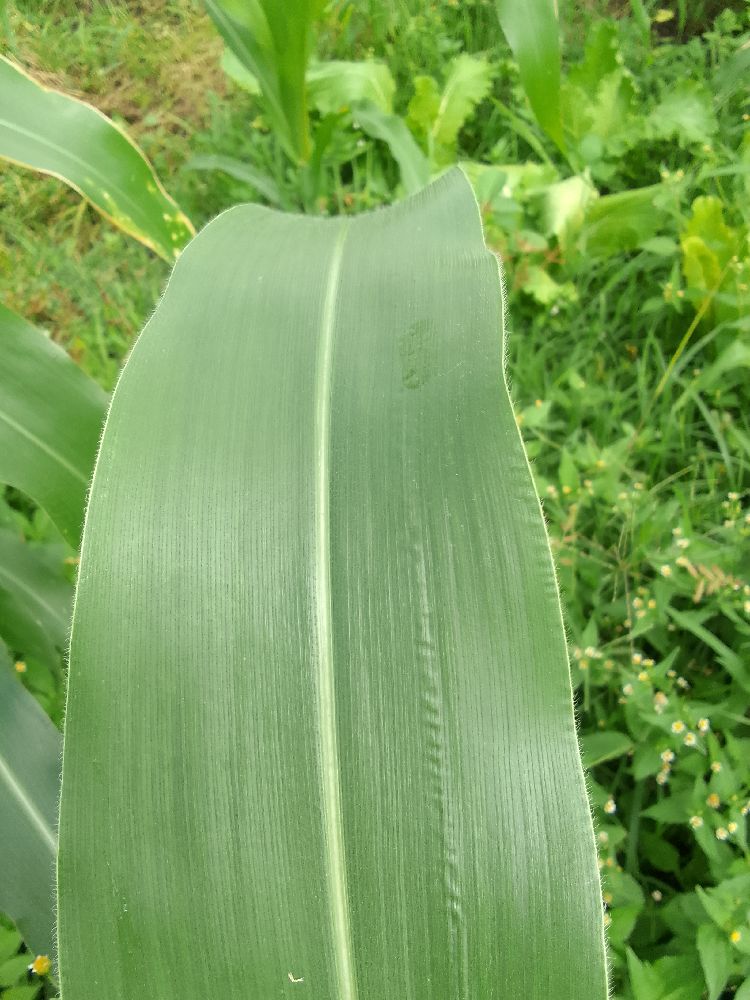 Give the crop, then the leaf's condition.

maize, healthy
